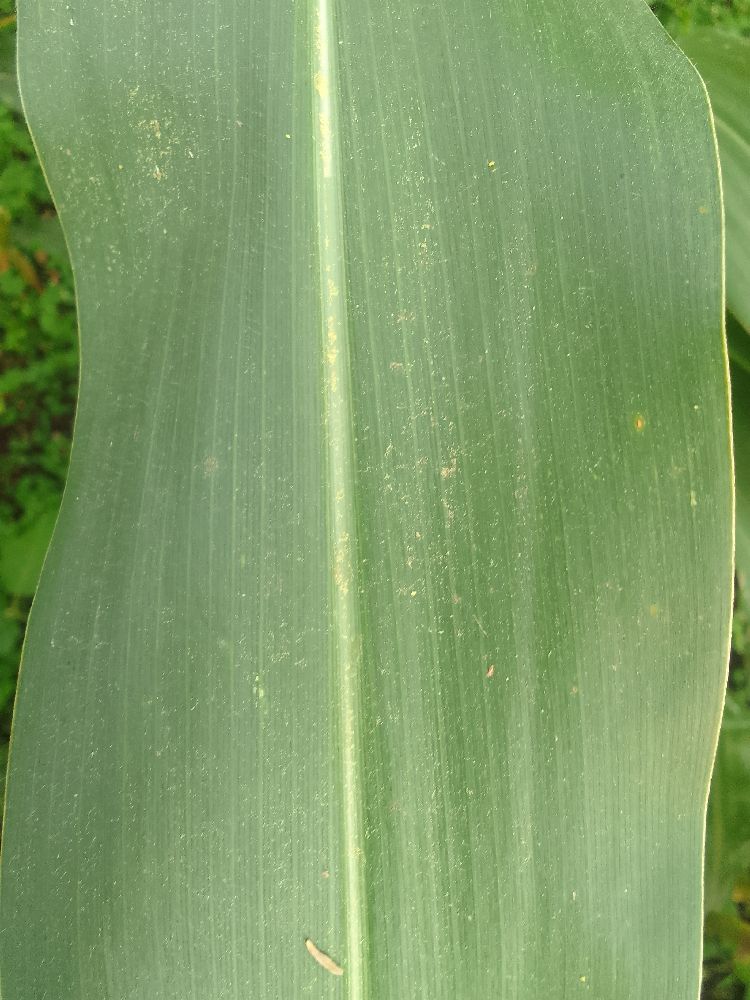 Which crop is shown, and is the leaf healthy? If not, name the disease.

maize, healthy
